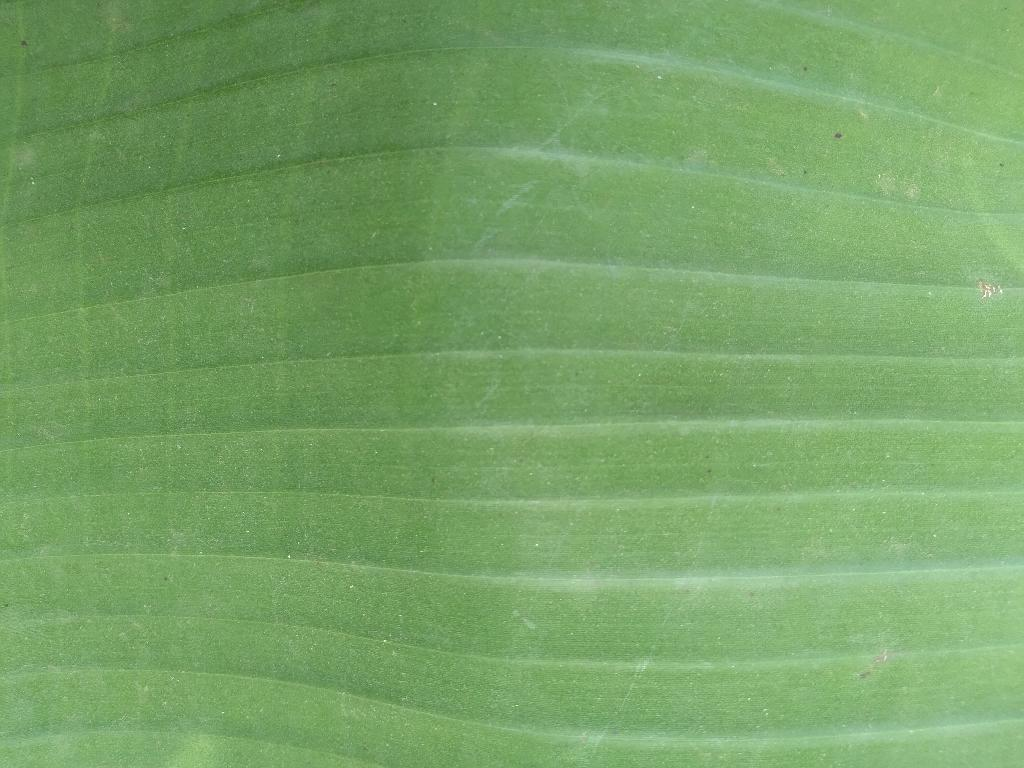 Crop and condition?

banana, healthy
